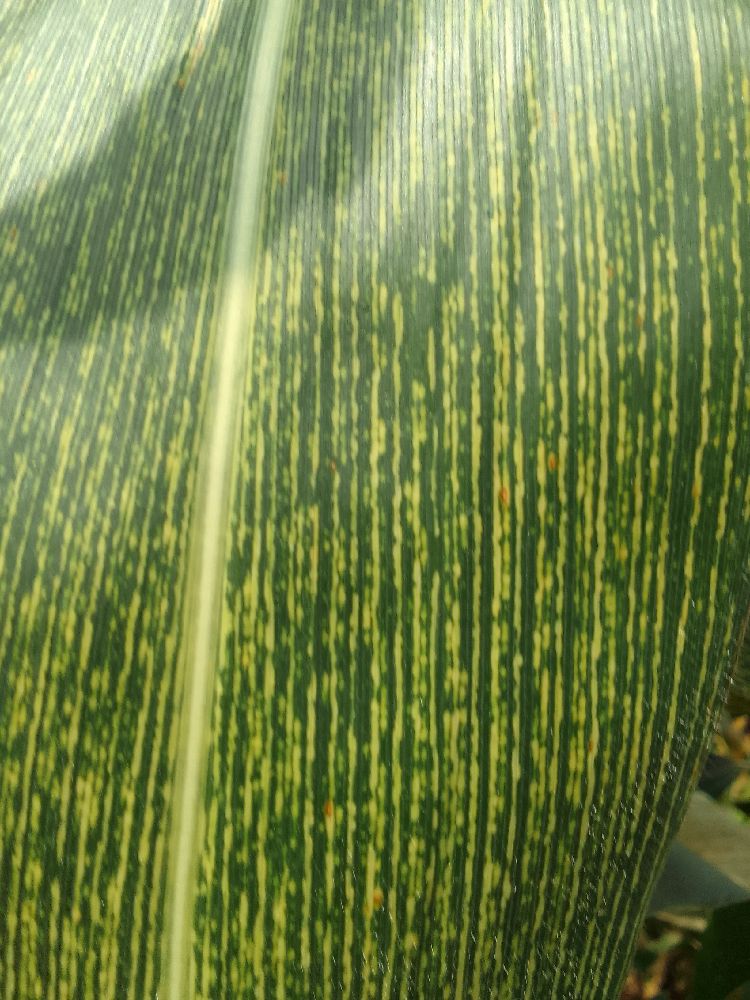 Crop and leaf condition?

maize, maize streak virus
